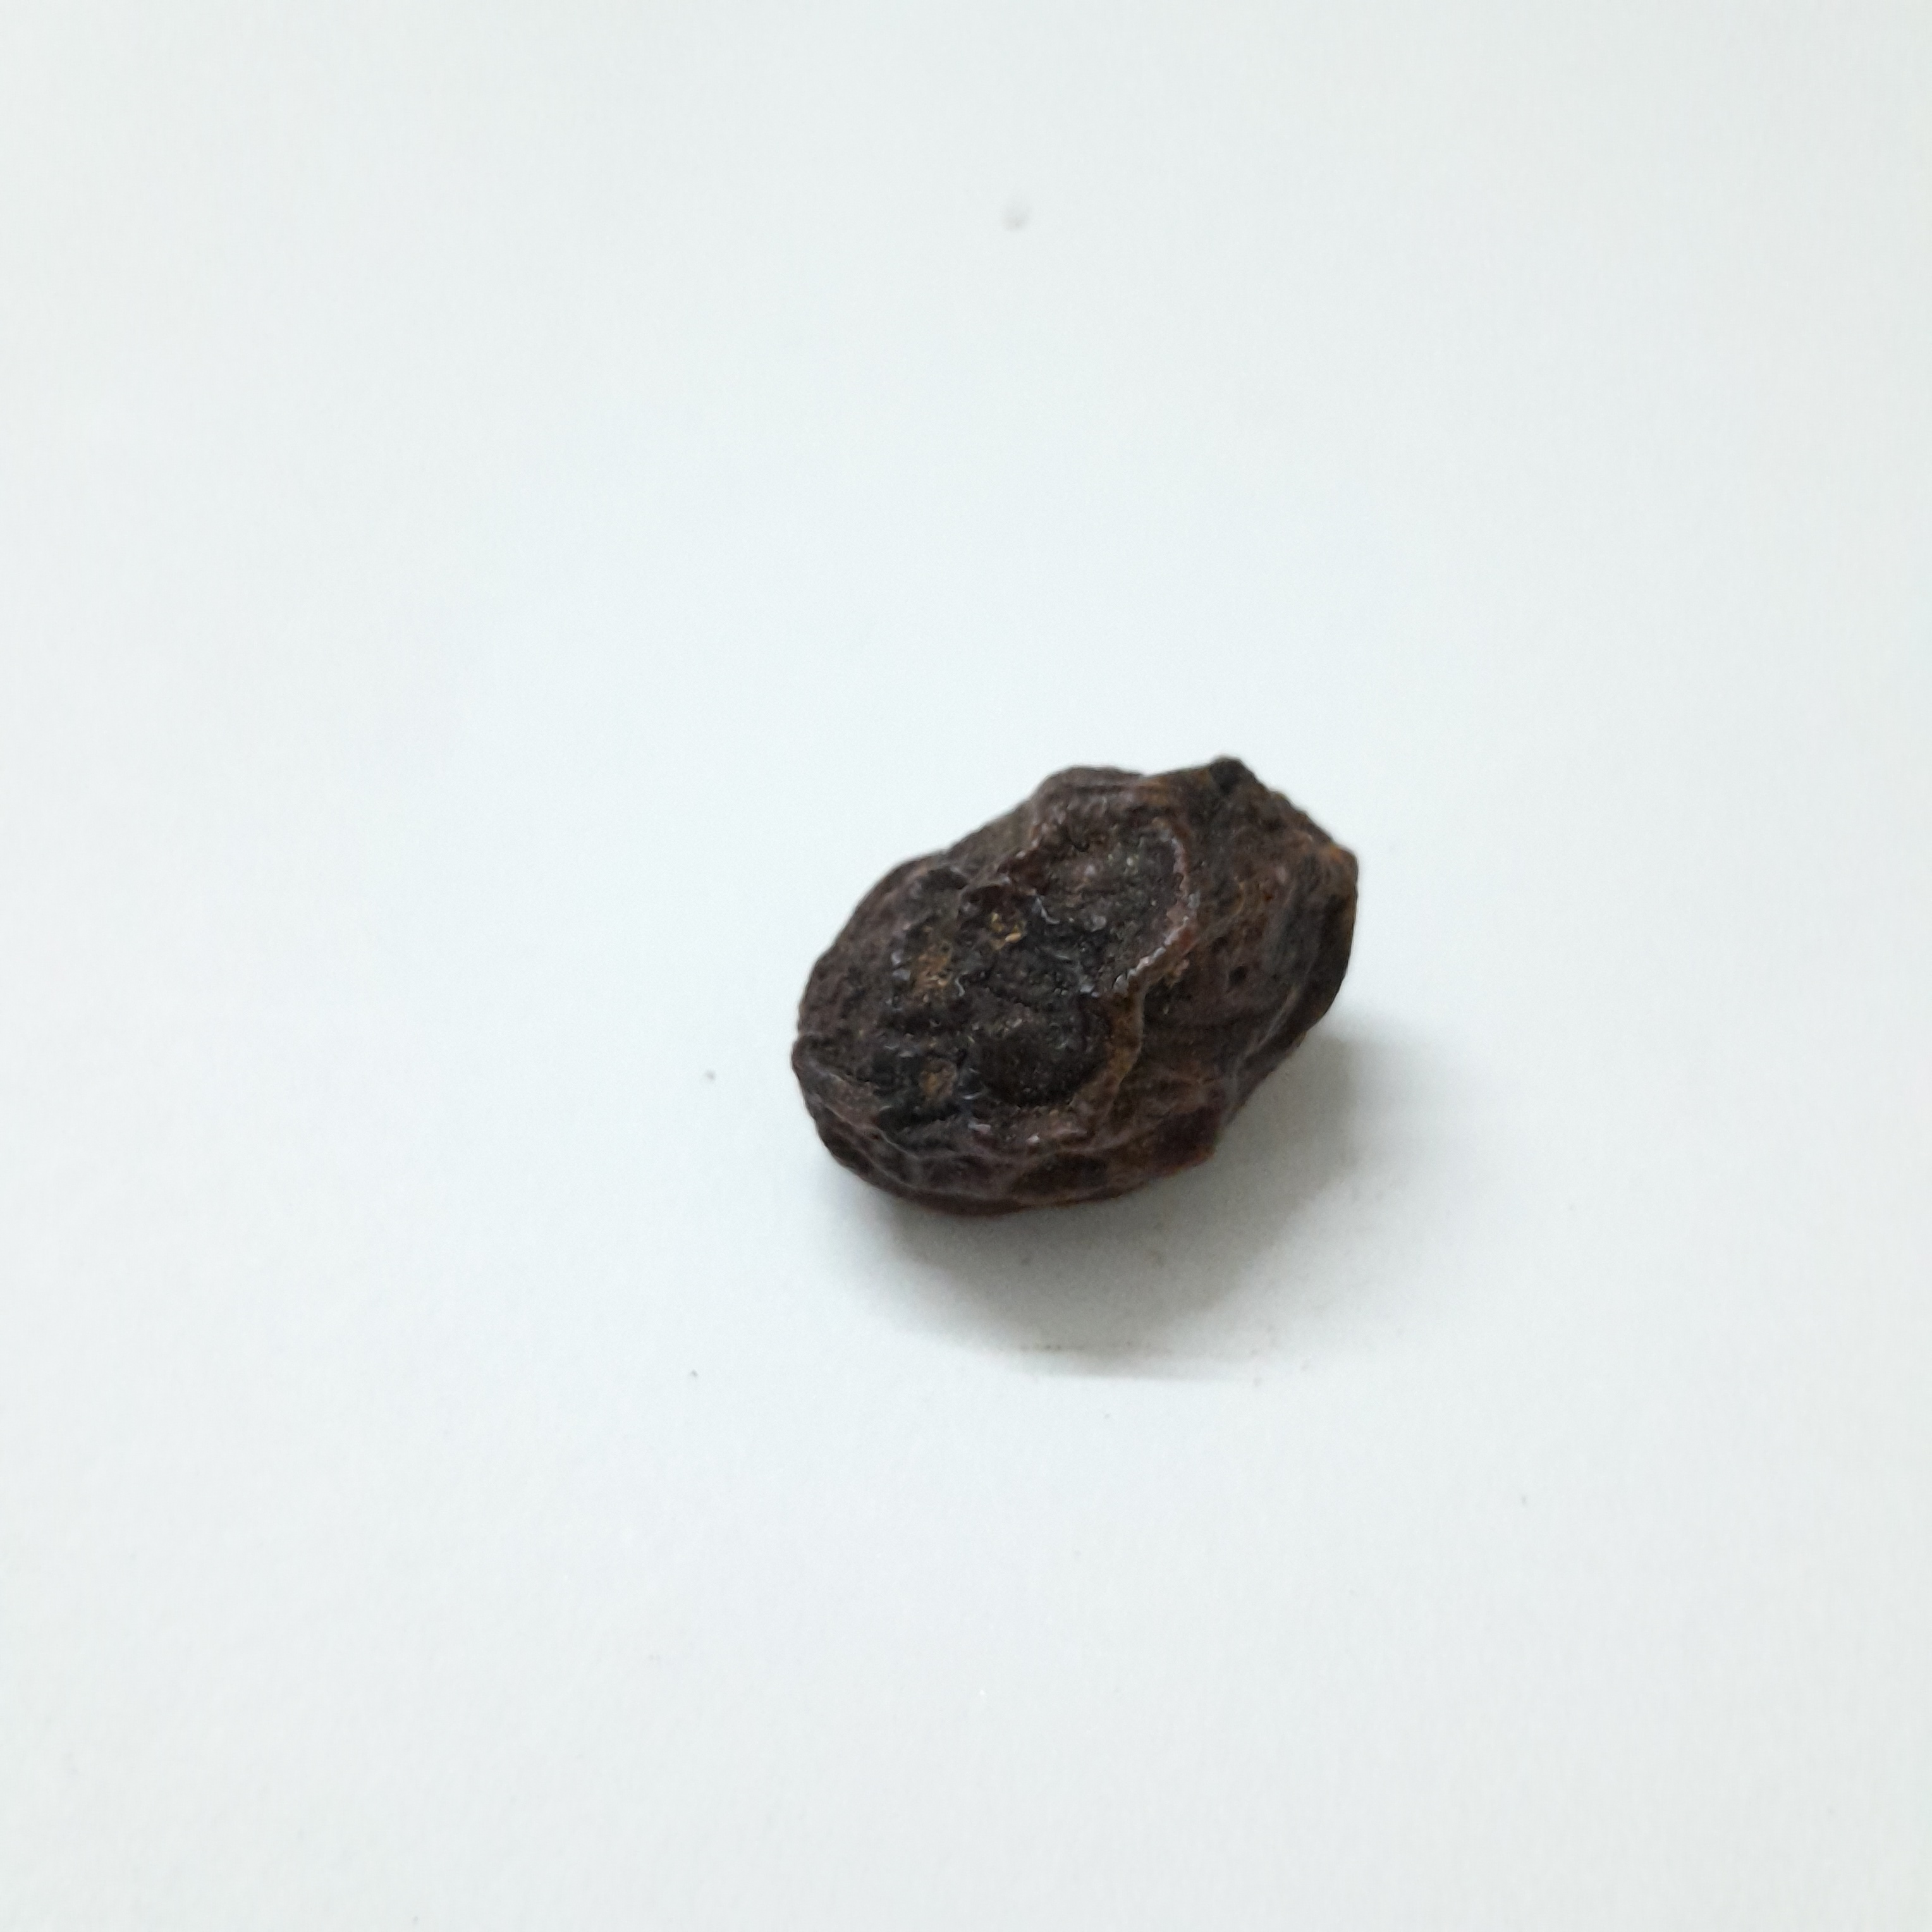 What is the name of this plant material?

kadukharik
